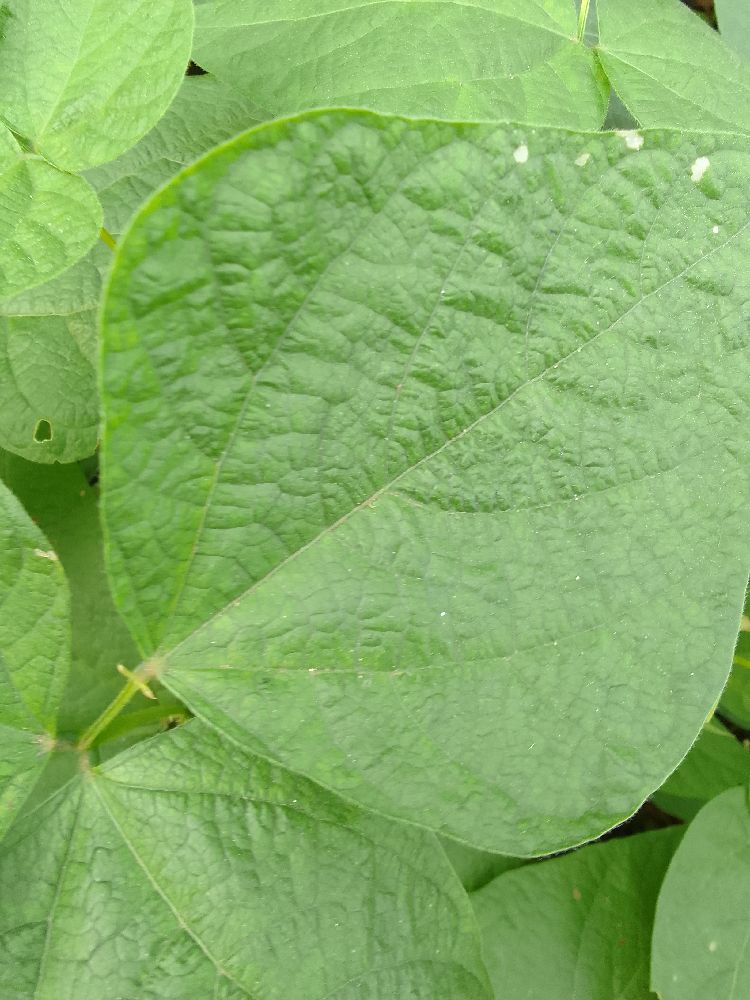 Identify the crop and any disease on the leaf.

common bean, healthy
